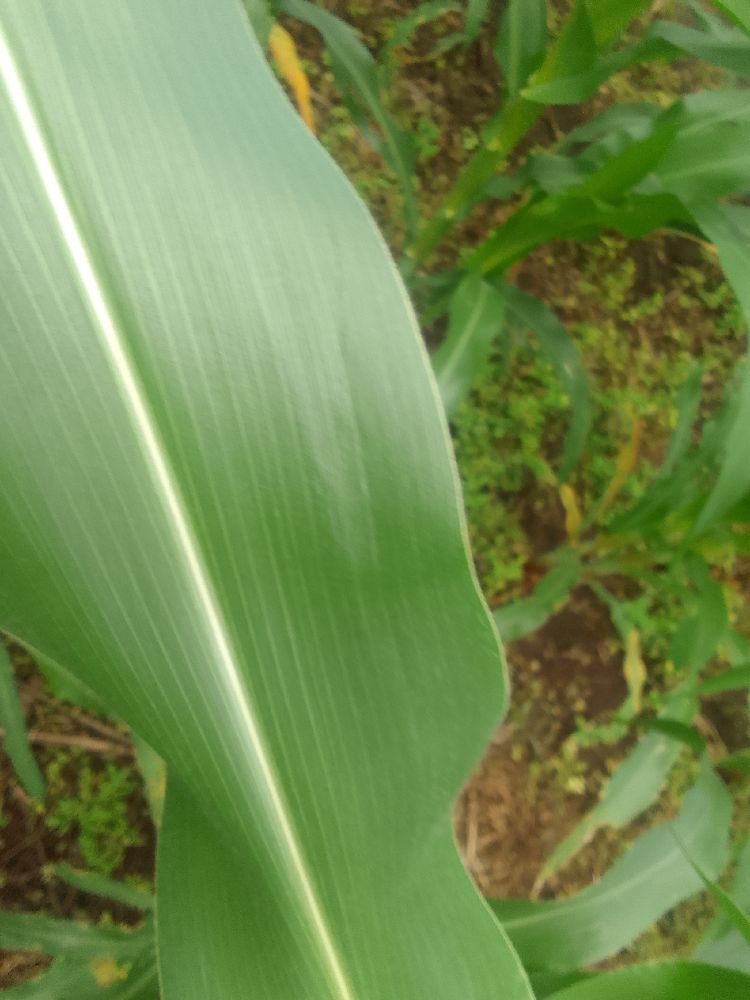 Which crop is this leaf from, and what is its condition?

maize, healthy
